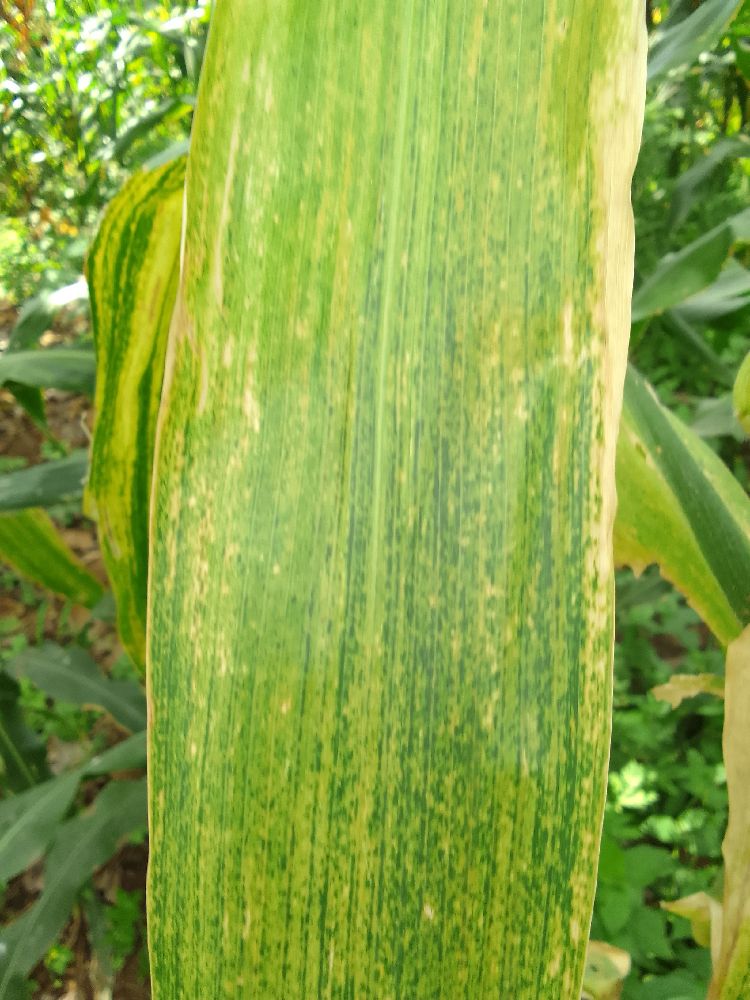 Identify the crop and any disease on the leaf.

maize, maize lethal necrosis
